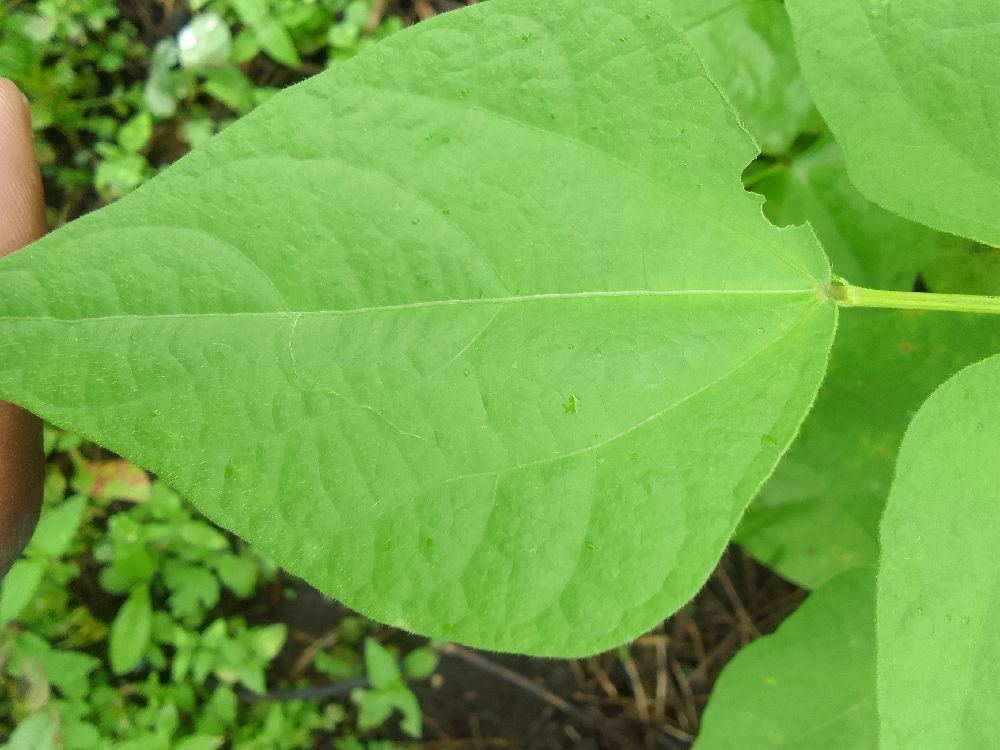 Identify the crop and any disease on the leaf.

common bean, healthy
